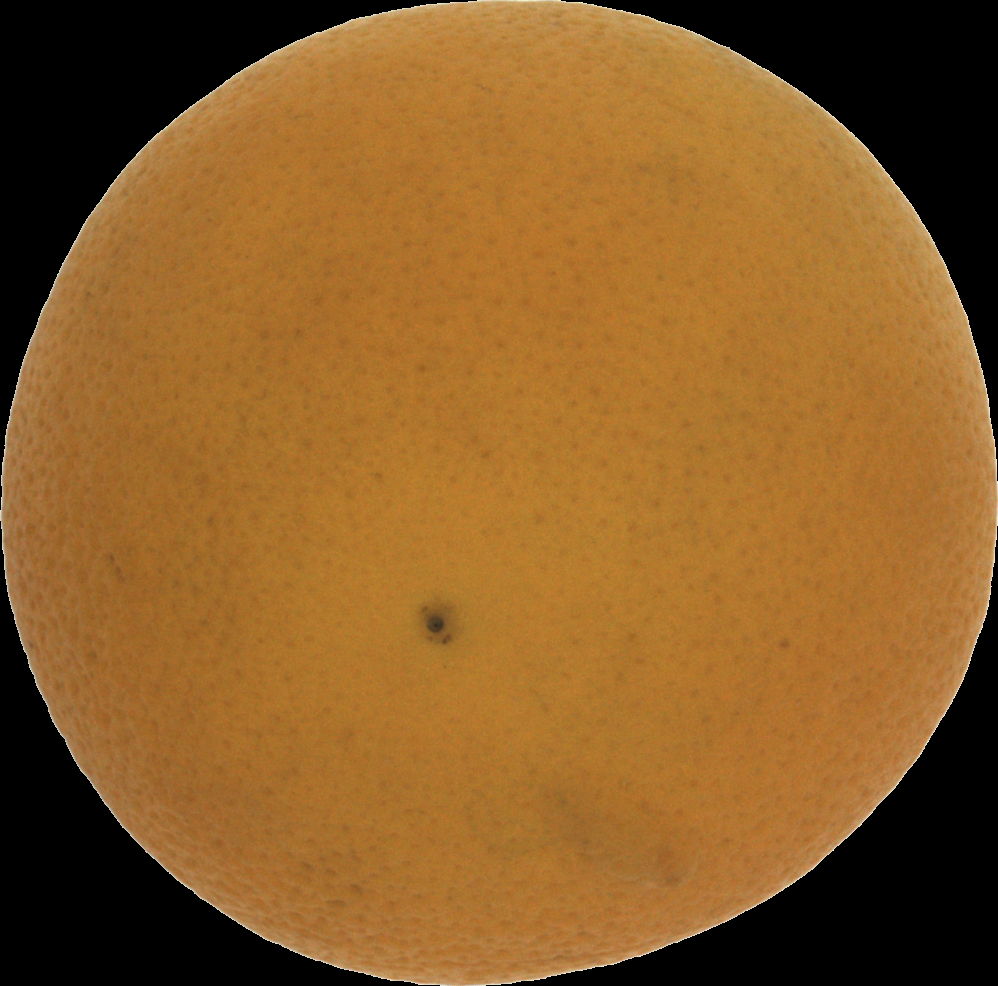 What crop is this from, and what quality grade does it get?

orange, bad
